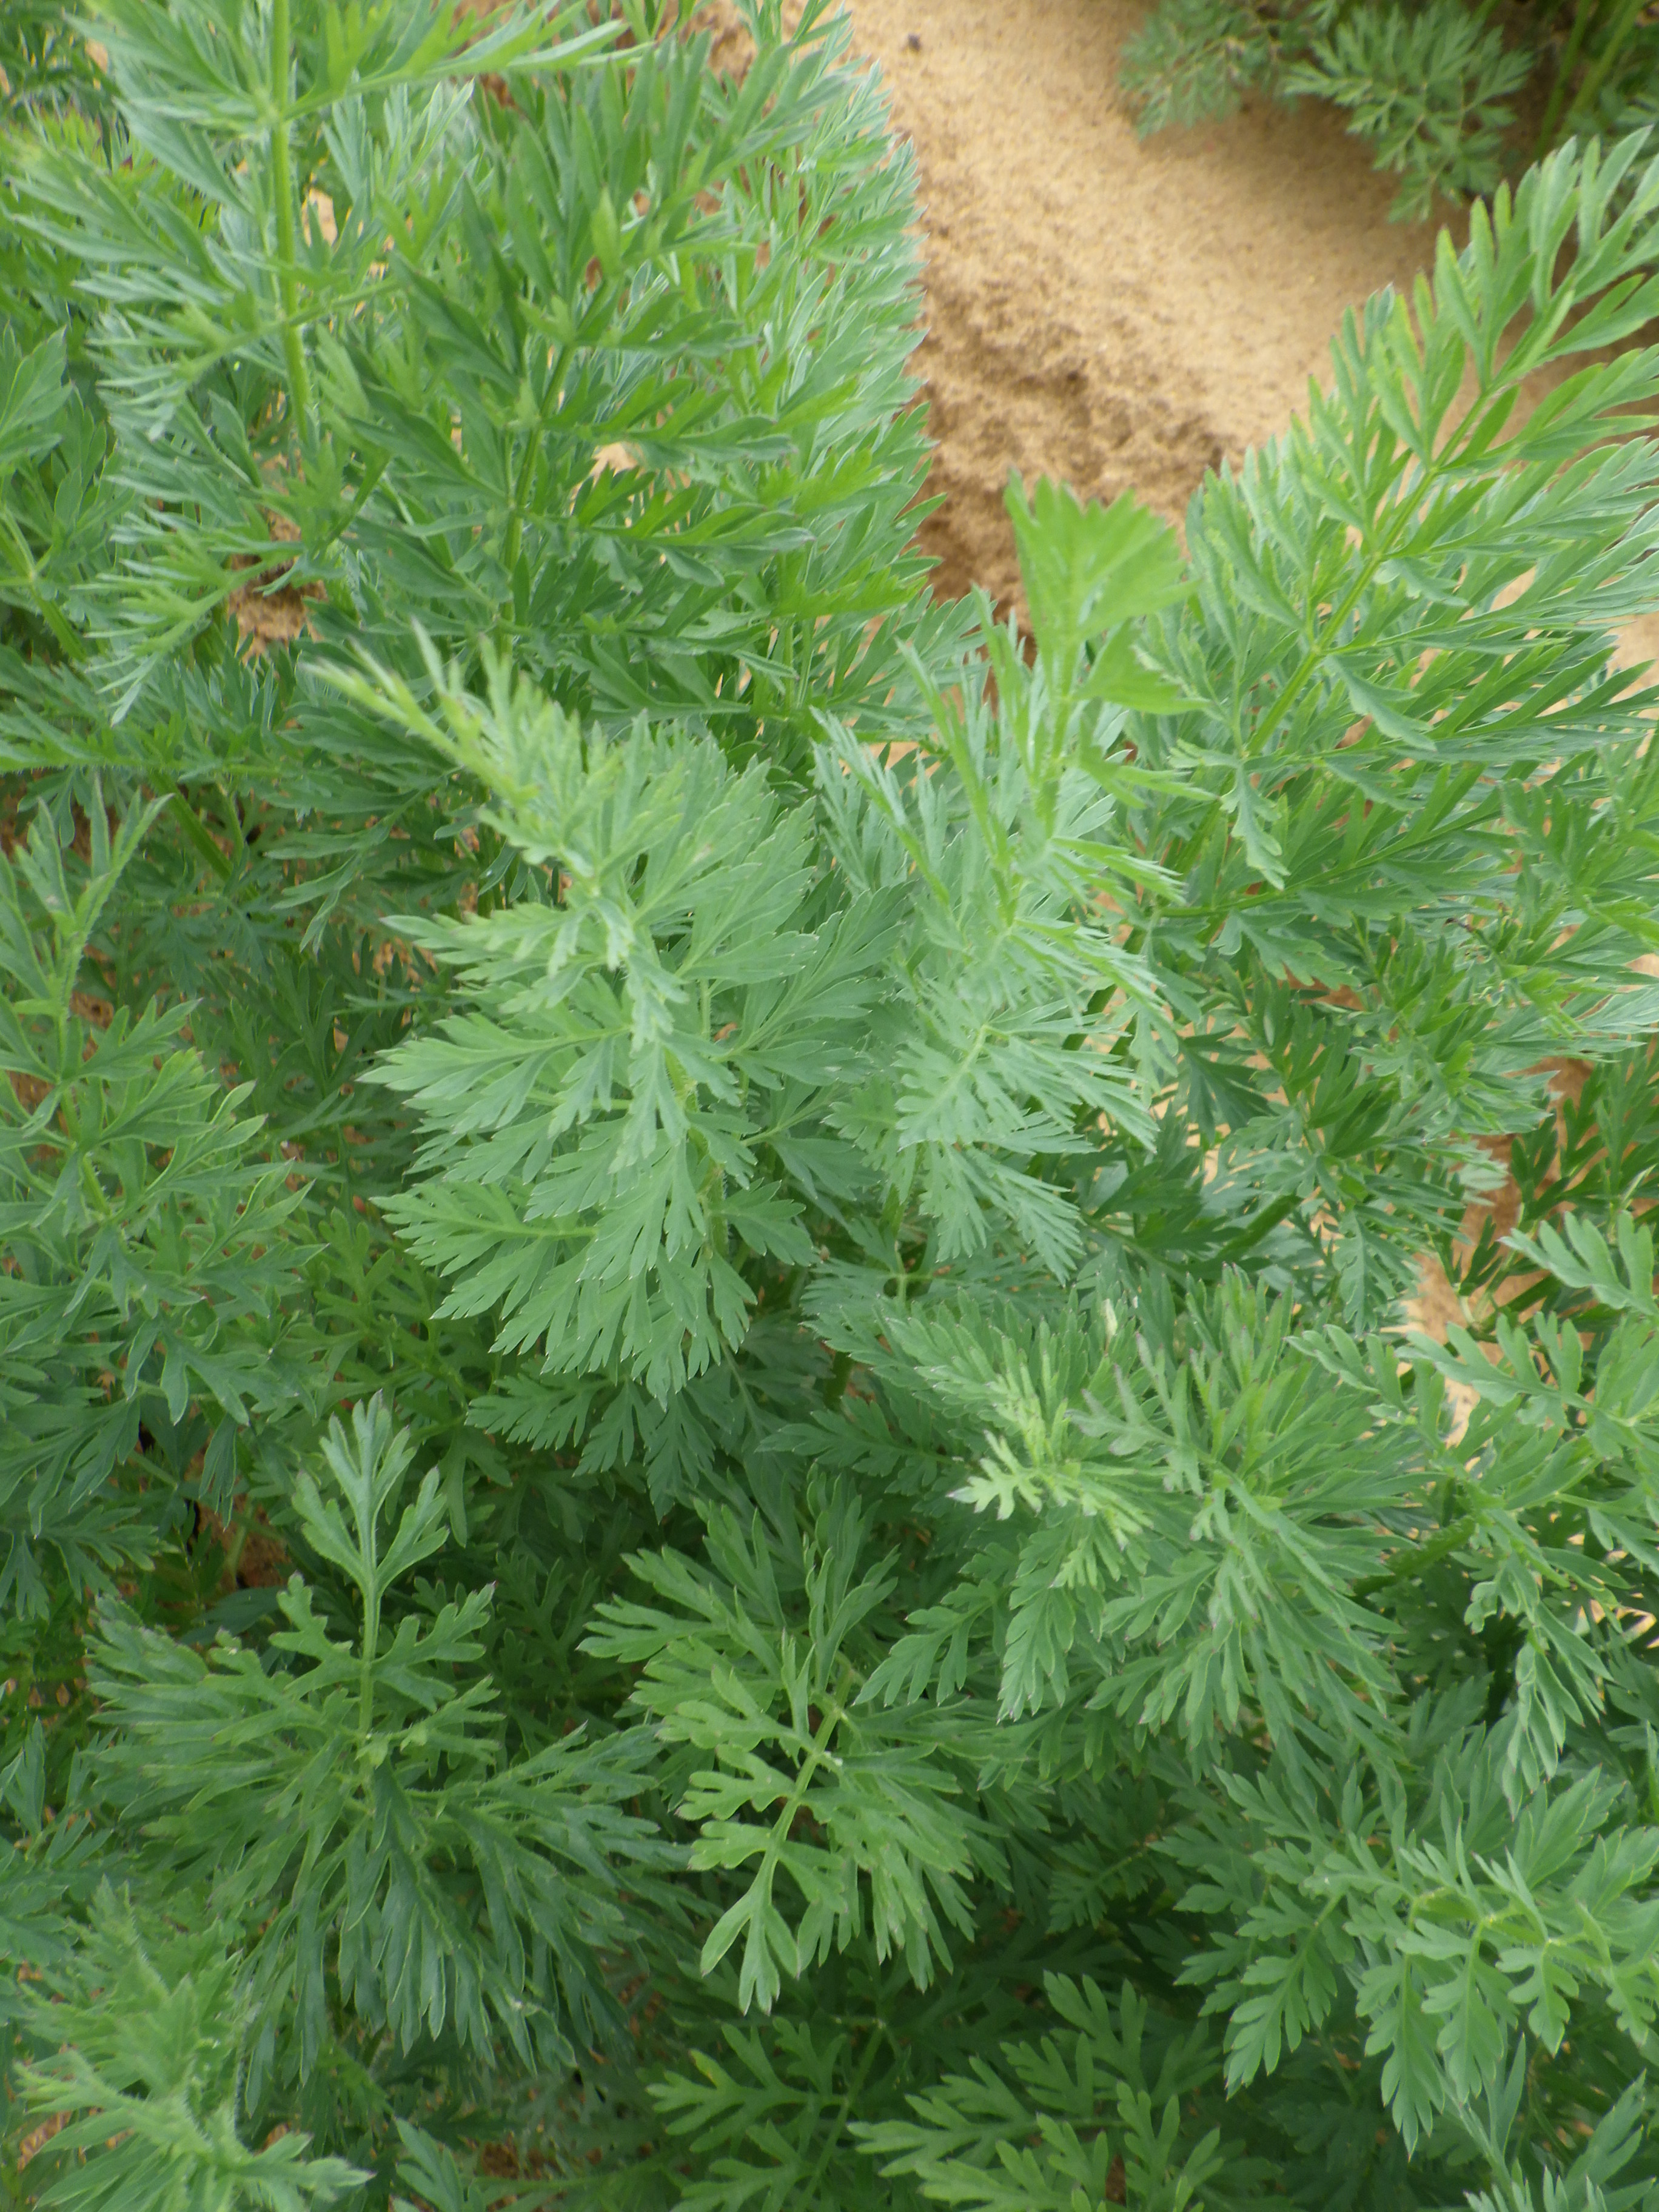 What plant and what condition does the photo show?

carrot, healthy
